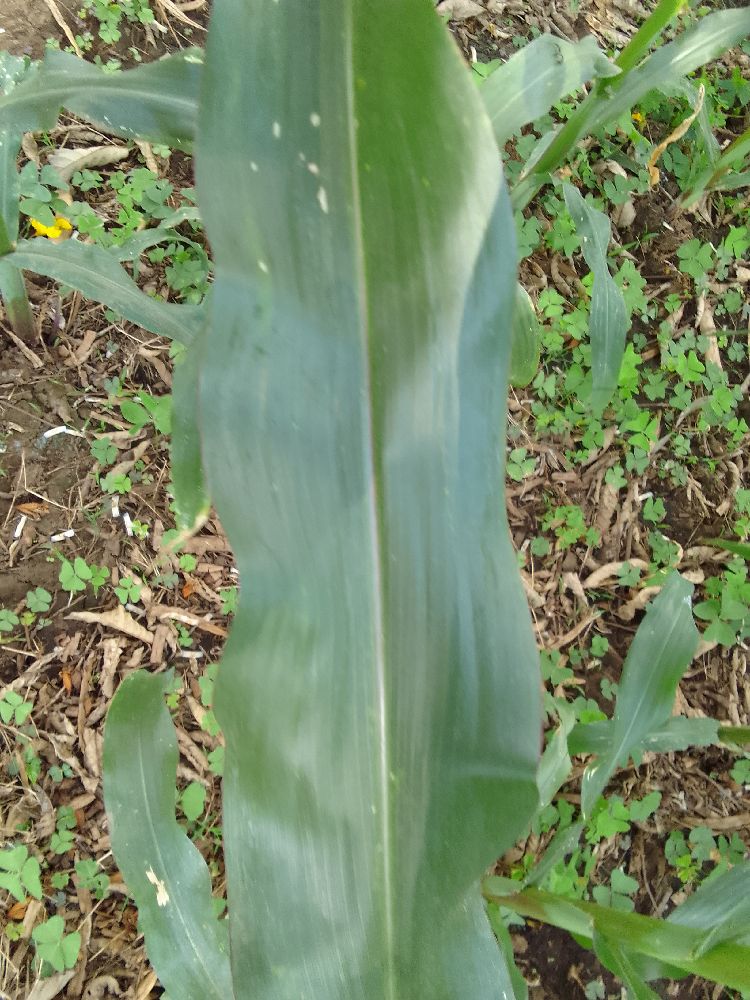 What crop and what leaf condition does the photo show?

maize, healthy
